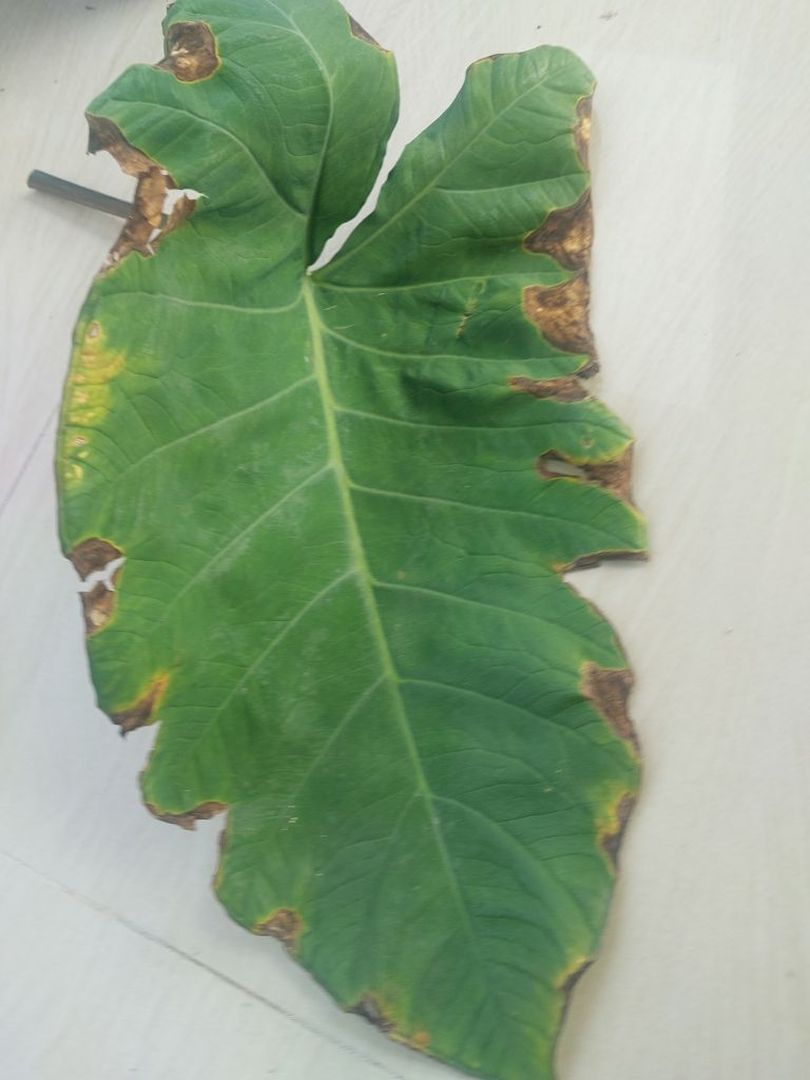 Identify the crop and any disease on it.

taro, leaf blight
